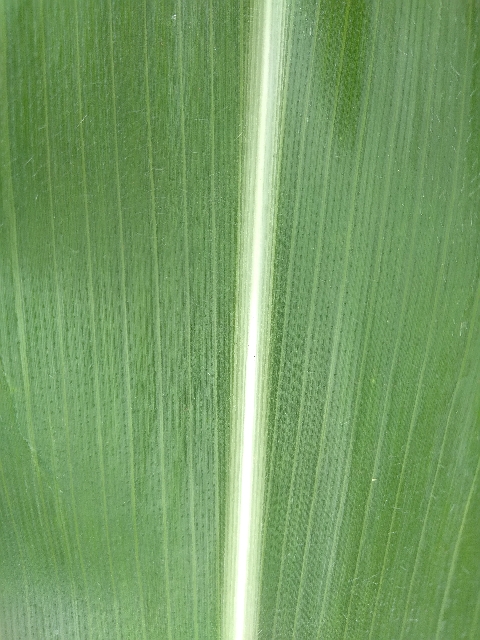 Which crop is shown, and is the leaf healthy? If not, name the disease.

maize, healthy
